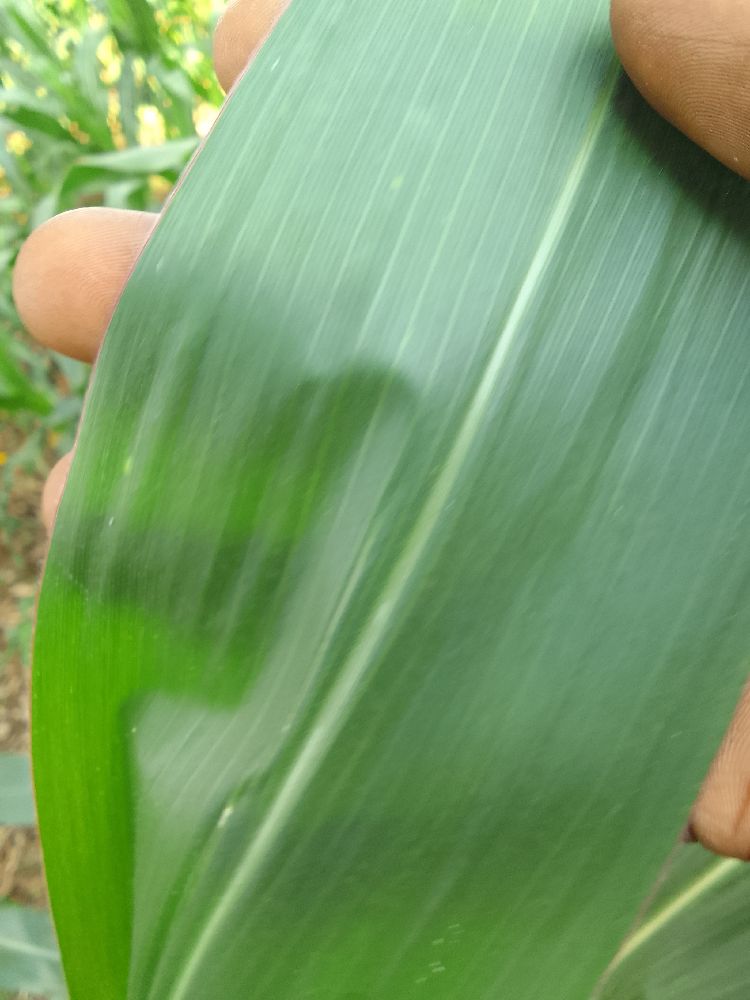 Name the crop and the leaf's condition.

maize, healthy
